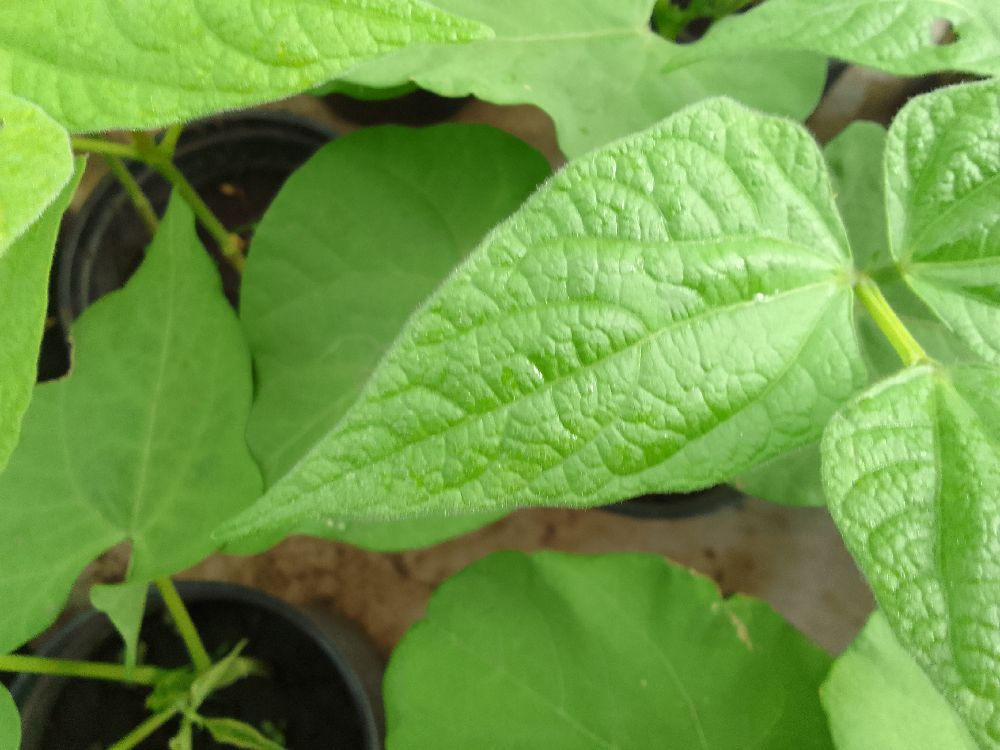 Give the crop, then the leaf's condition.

common bean, healthy
